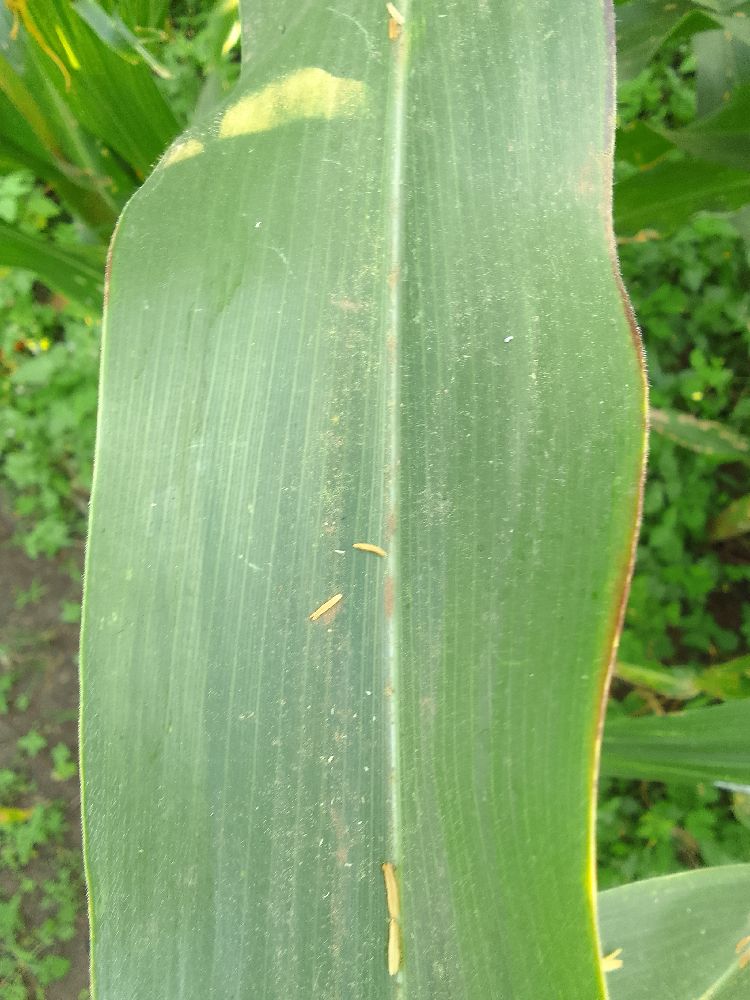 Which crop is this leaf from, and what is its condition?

maize, maize streak virus
